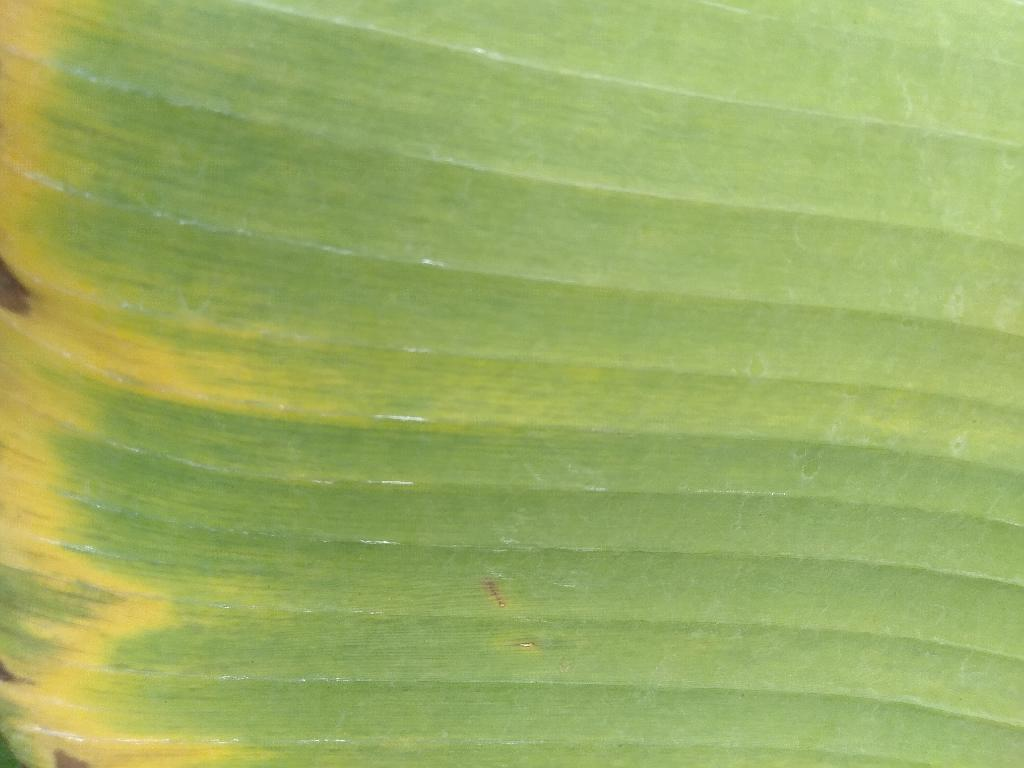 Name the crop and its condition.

banana, fusarium wilt race 1
